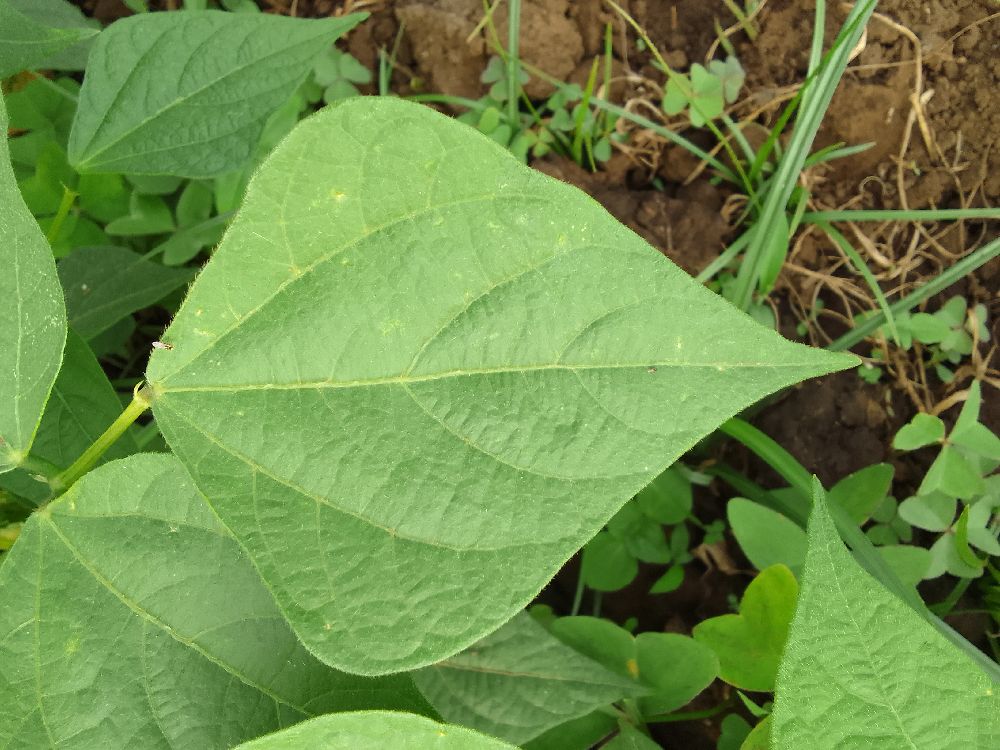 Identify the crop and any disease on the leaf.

common bean, healthy
